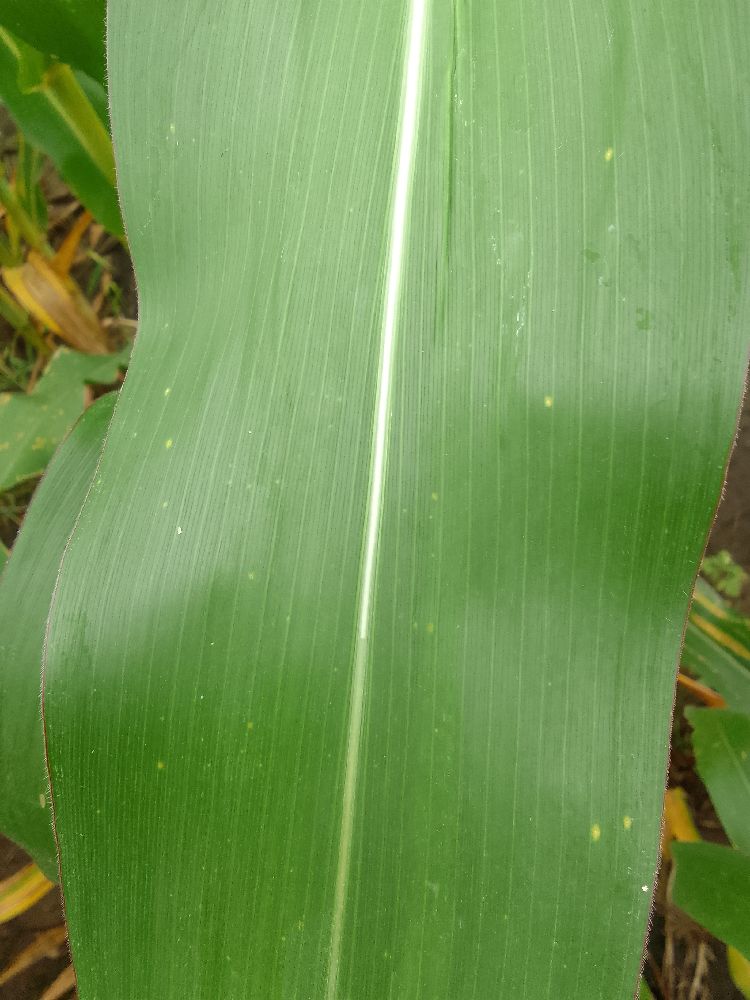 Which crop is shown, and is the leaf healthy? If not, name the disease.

maize, healthy
